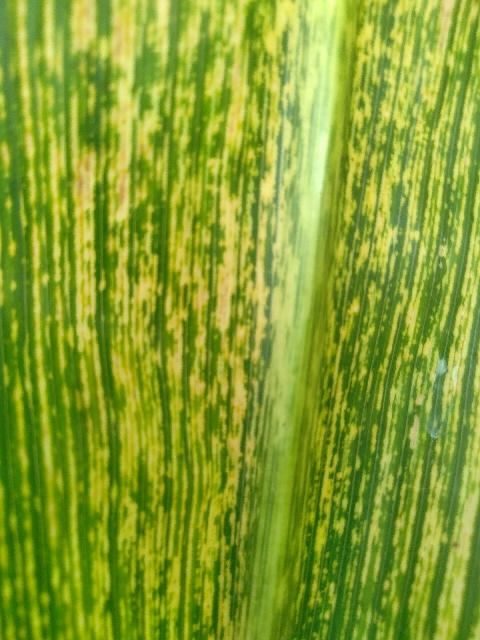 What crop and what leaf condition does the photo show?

maize, maize streak virus
